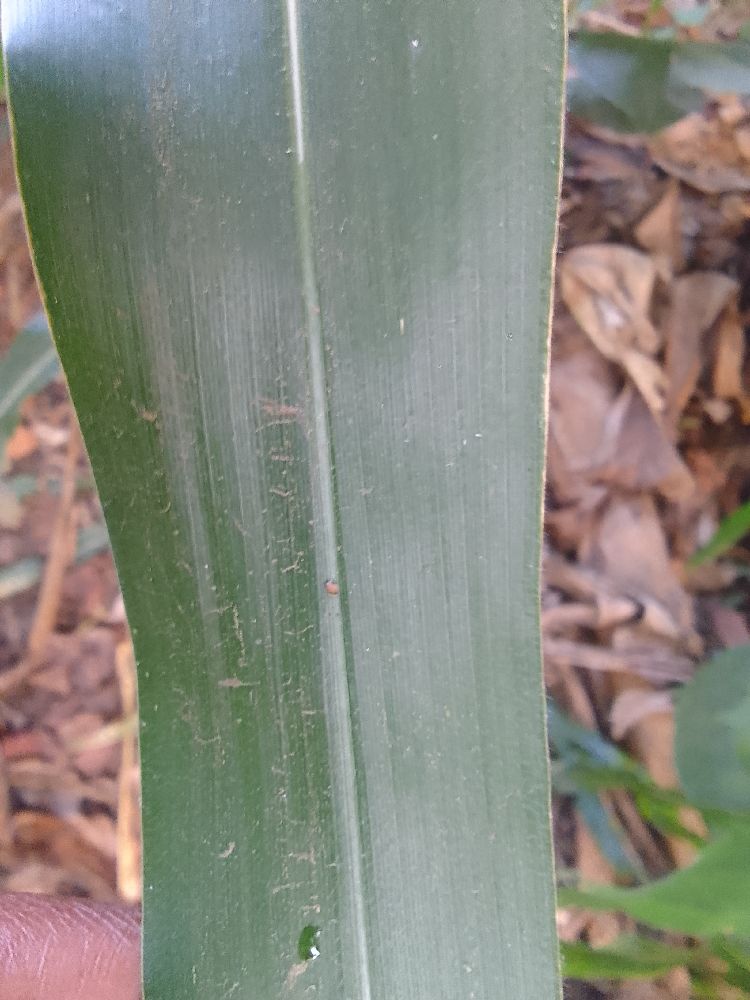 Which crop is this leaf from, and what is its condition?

maize, healthy
